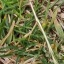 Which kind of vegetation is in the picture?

grass
